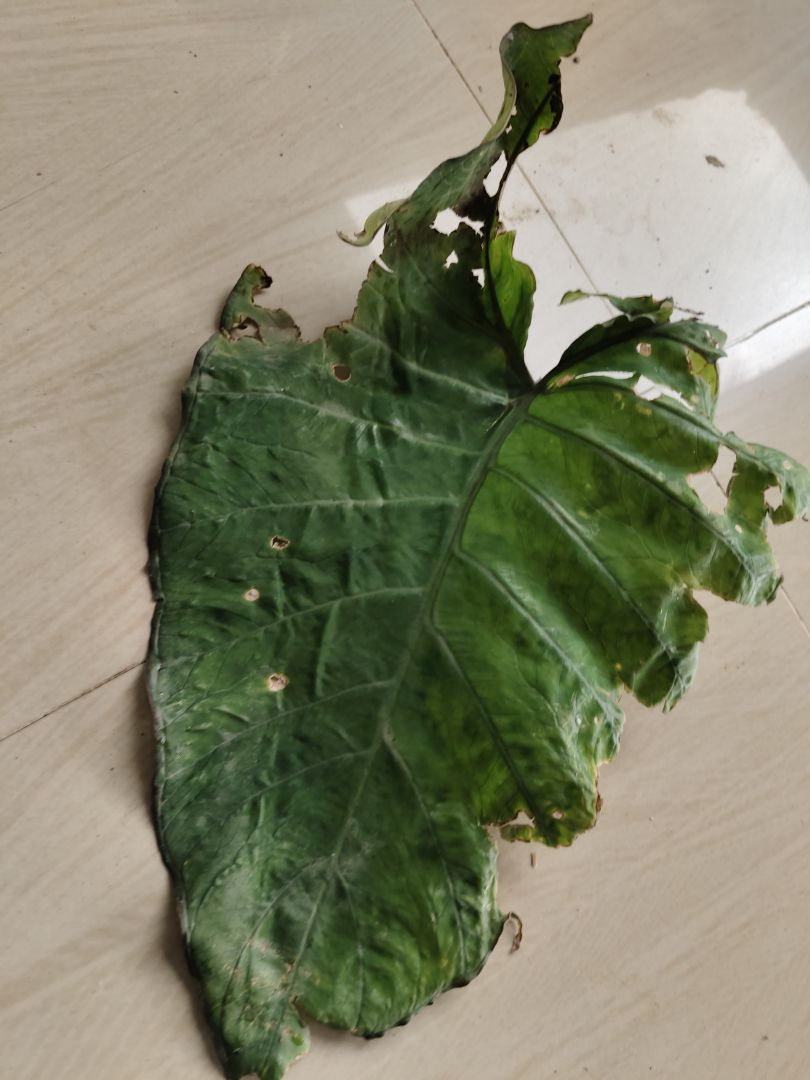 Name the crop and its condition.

taro, leaf blight
